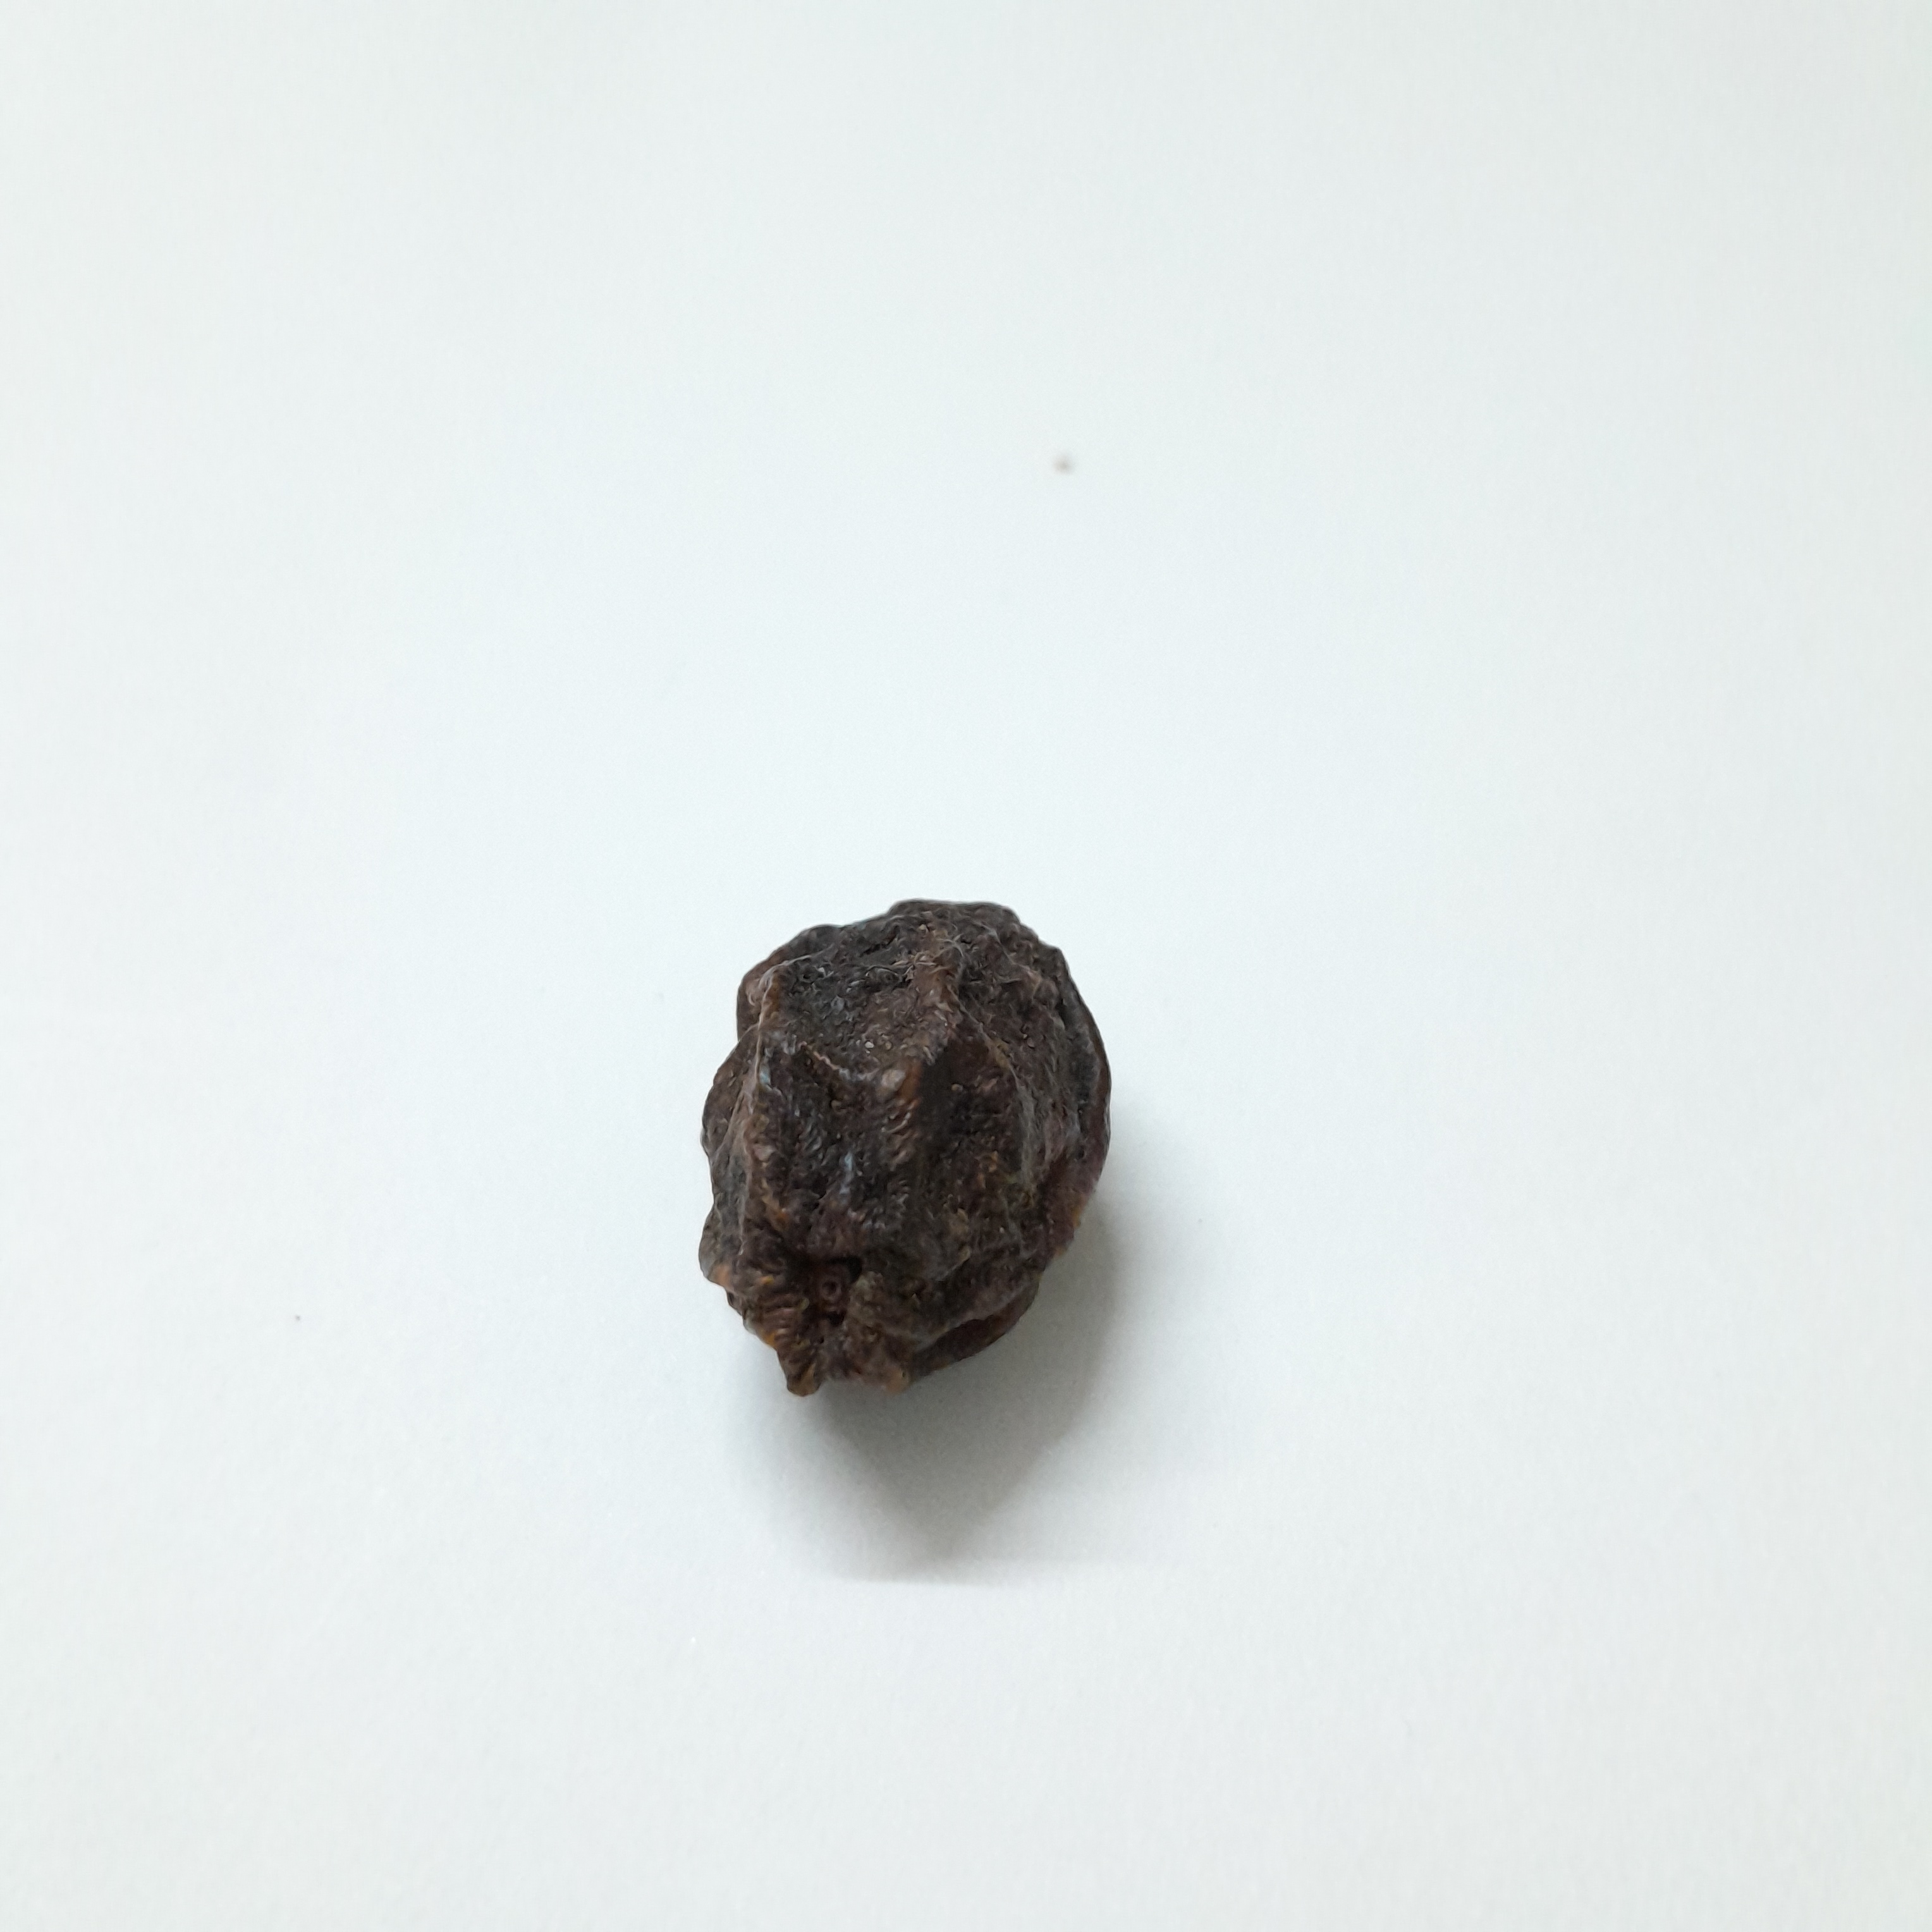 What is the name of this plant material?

kadukharik
